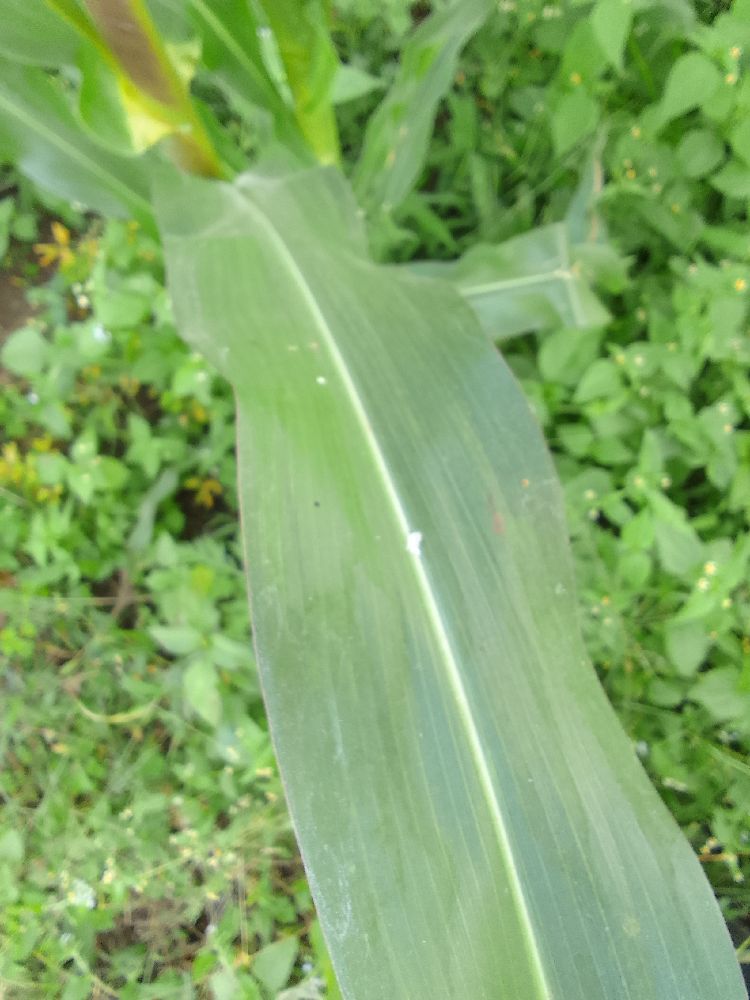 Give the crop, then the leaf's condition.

maize, healthy
